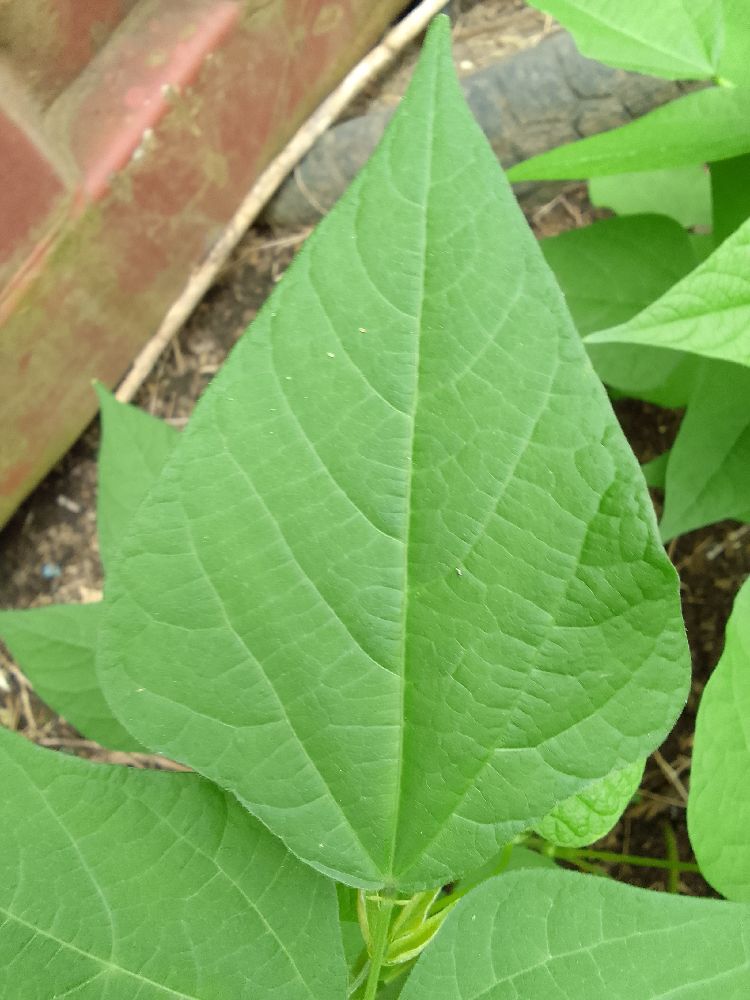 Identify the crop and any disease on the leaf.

common bean, healthy
